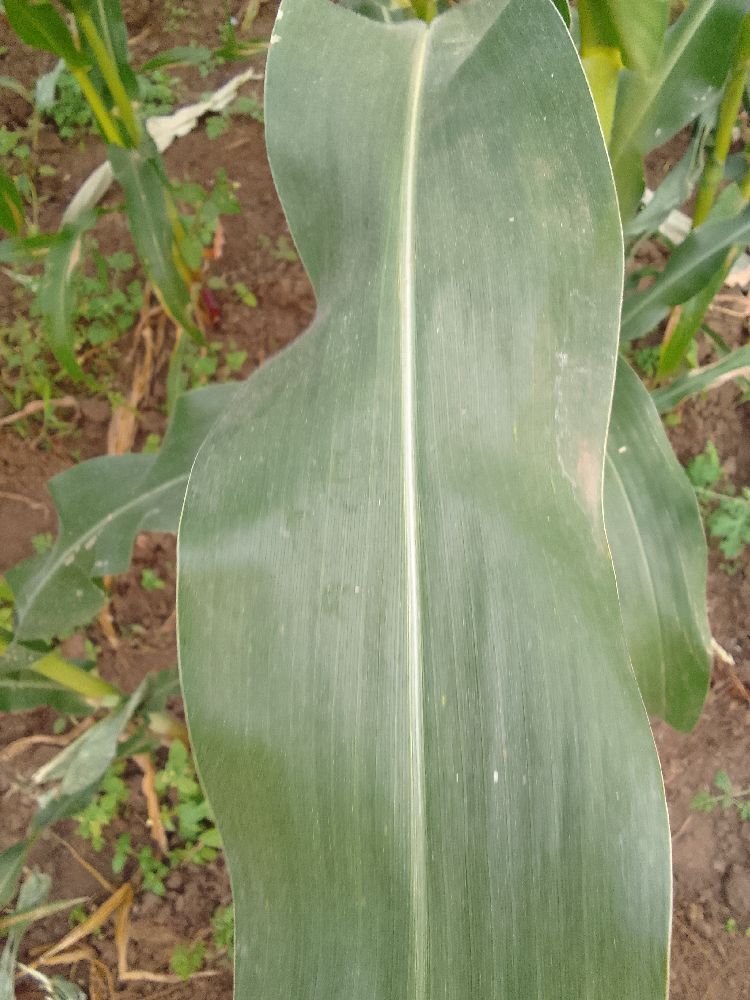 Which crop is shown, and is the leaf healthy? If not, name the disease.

maize, healthy
